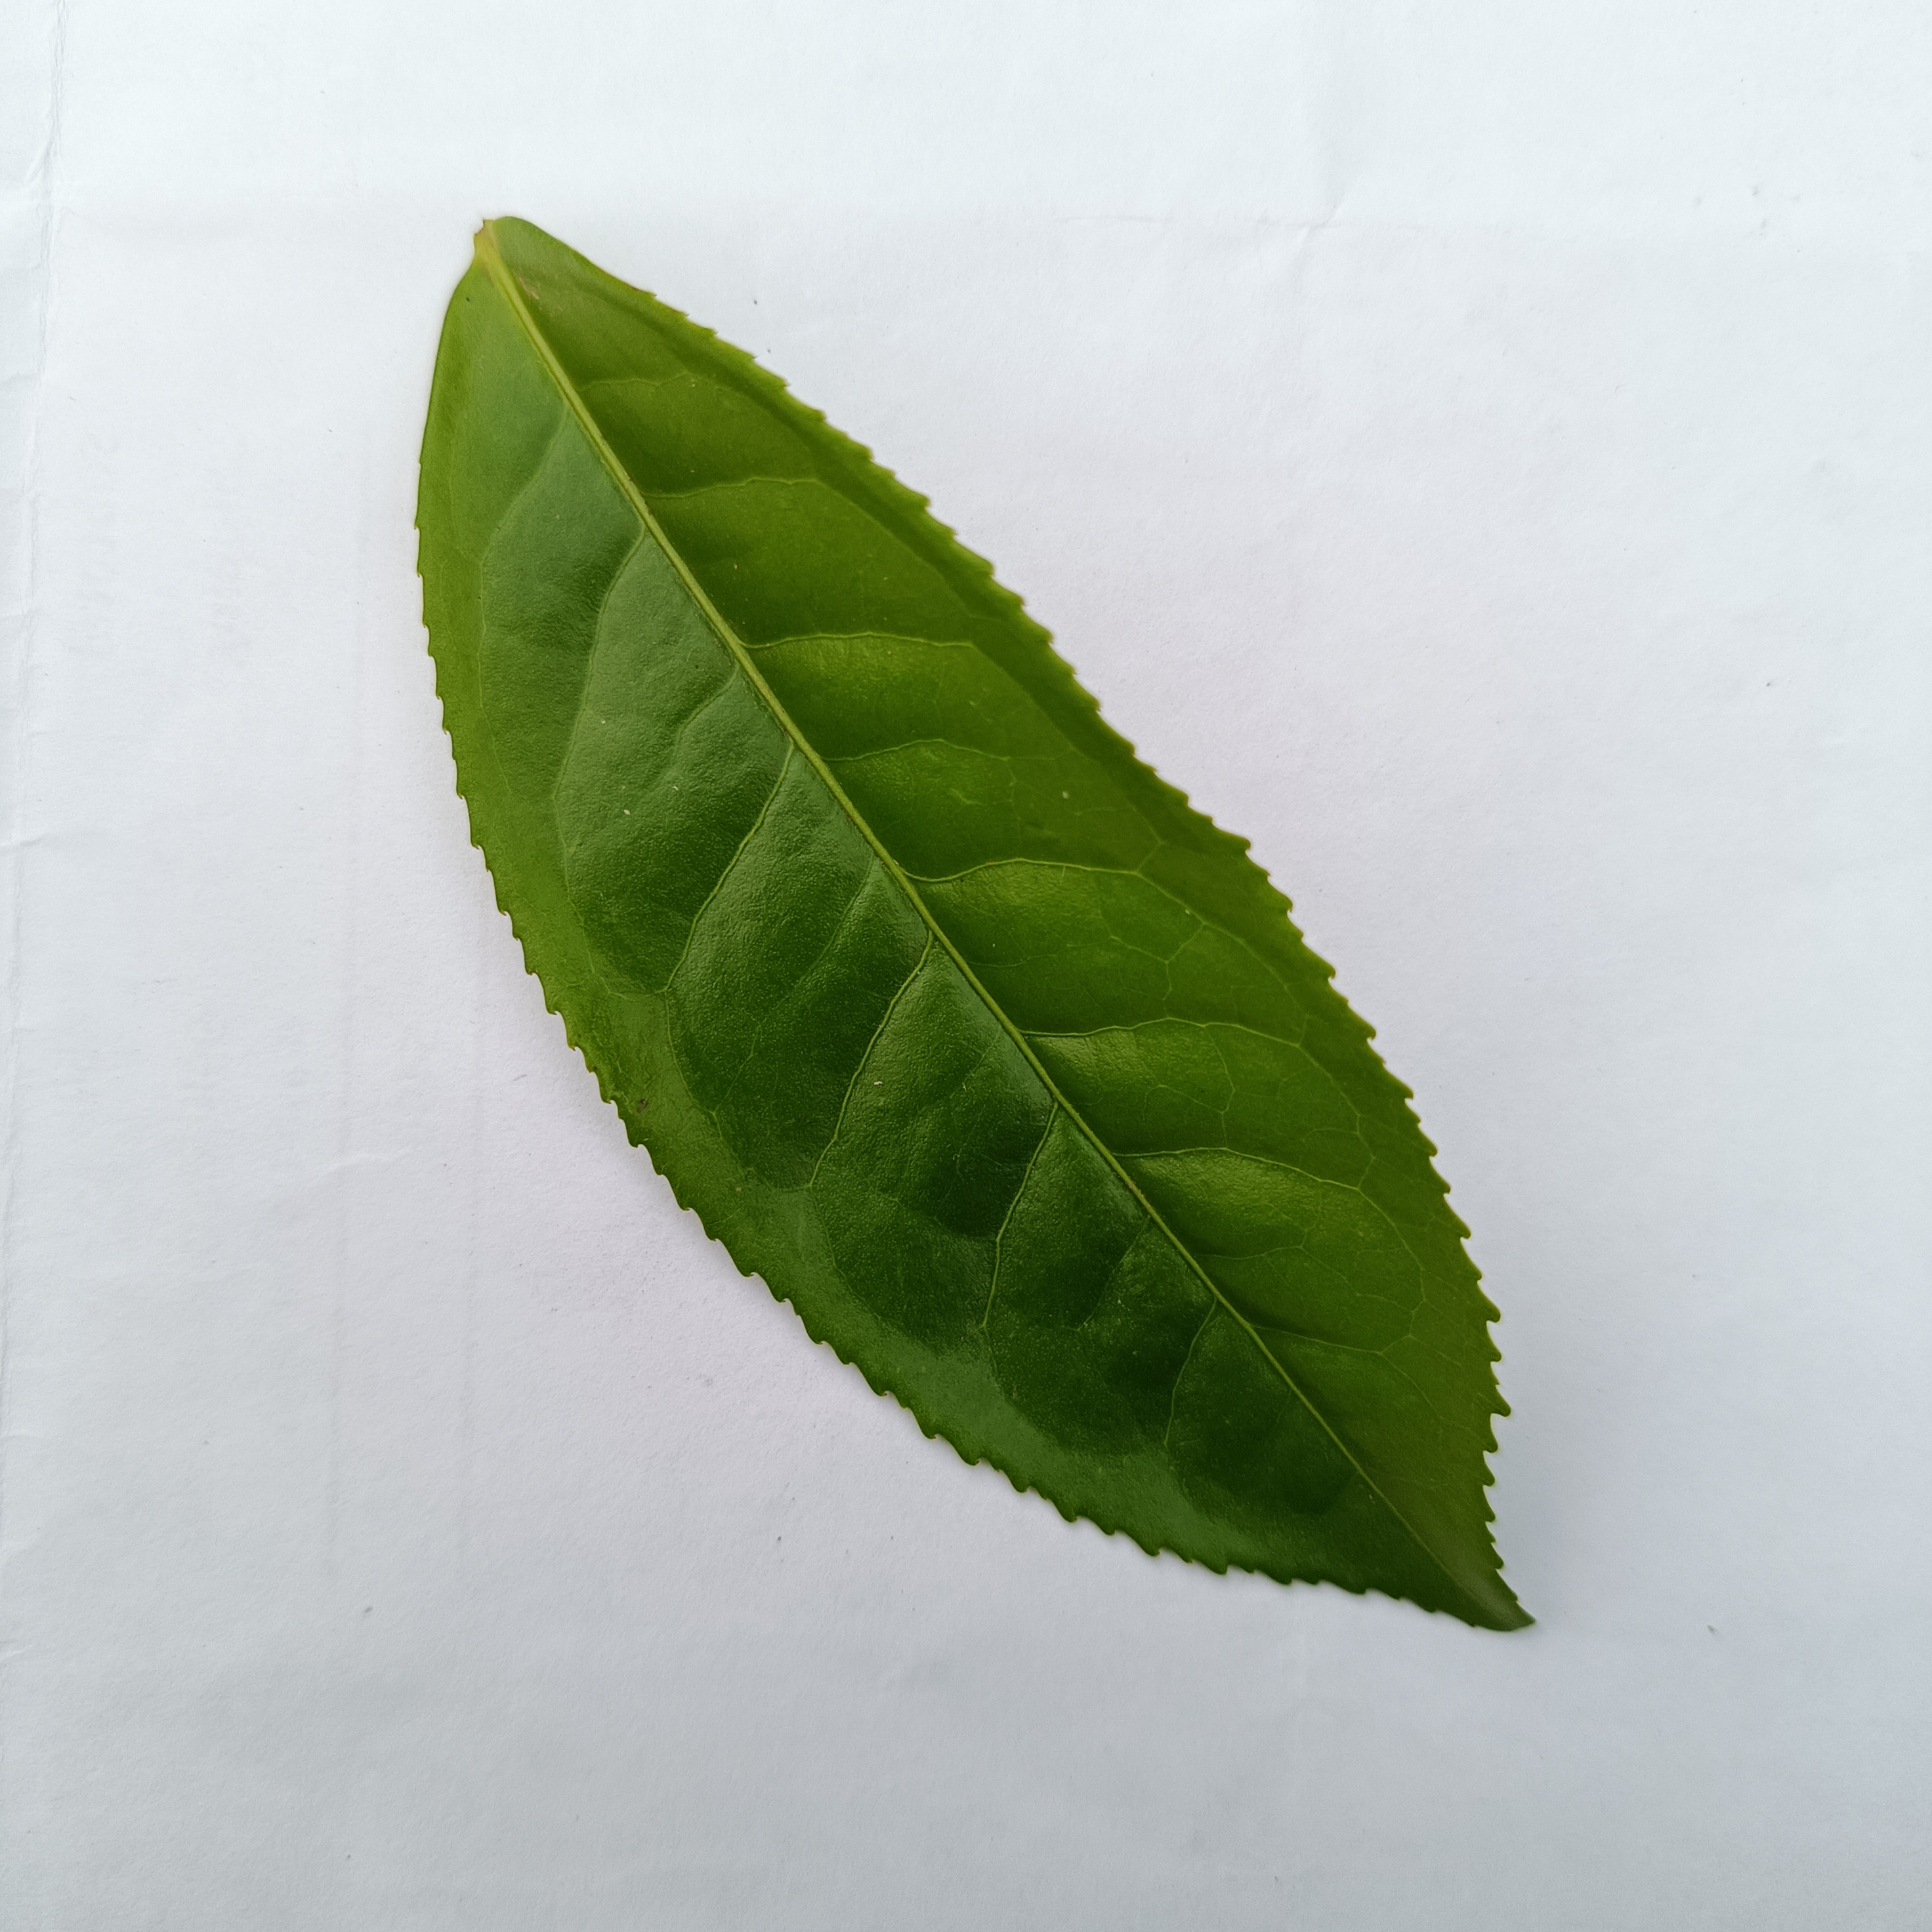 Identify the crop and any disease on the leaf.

tea, healthy
